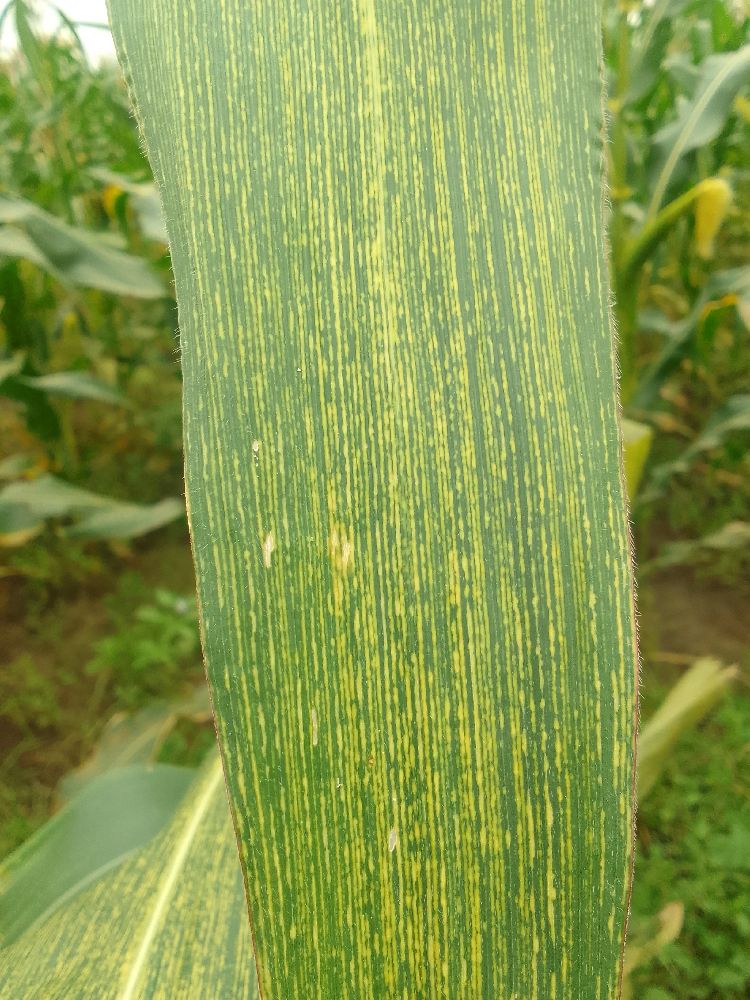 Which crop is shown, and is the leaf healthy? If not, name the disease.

maize, maize streak virus
